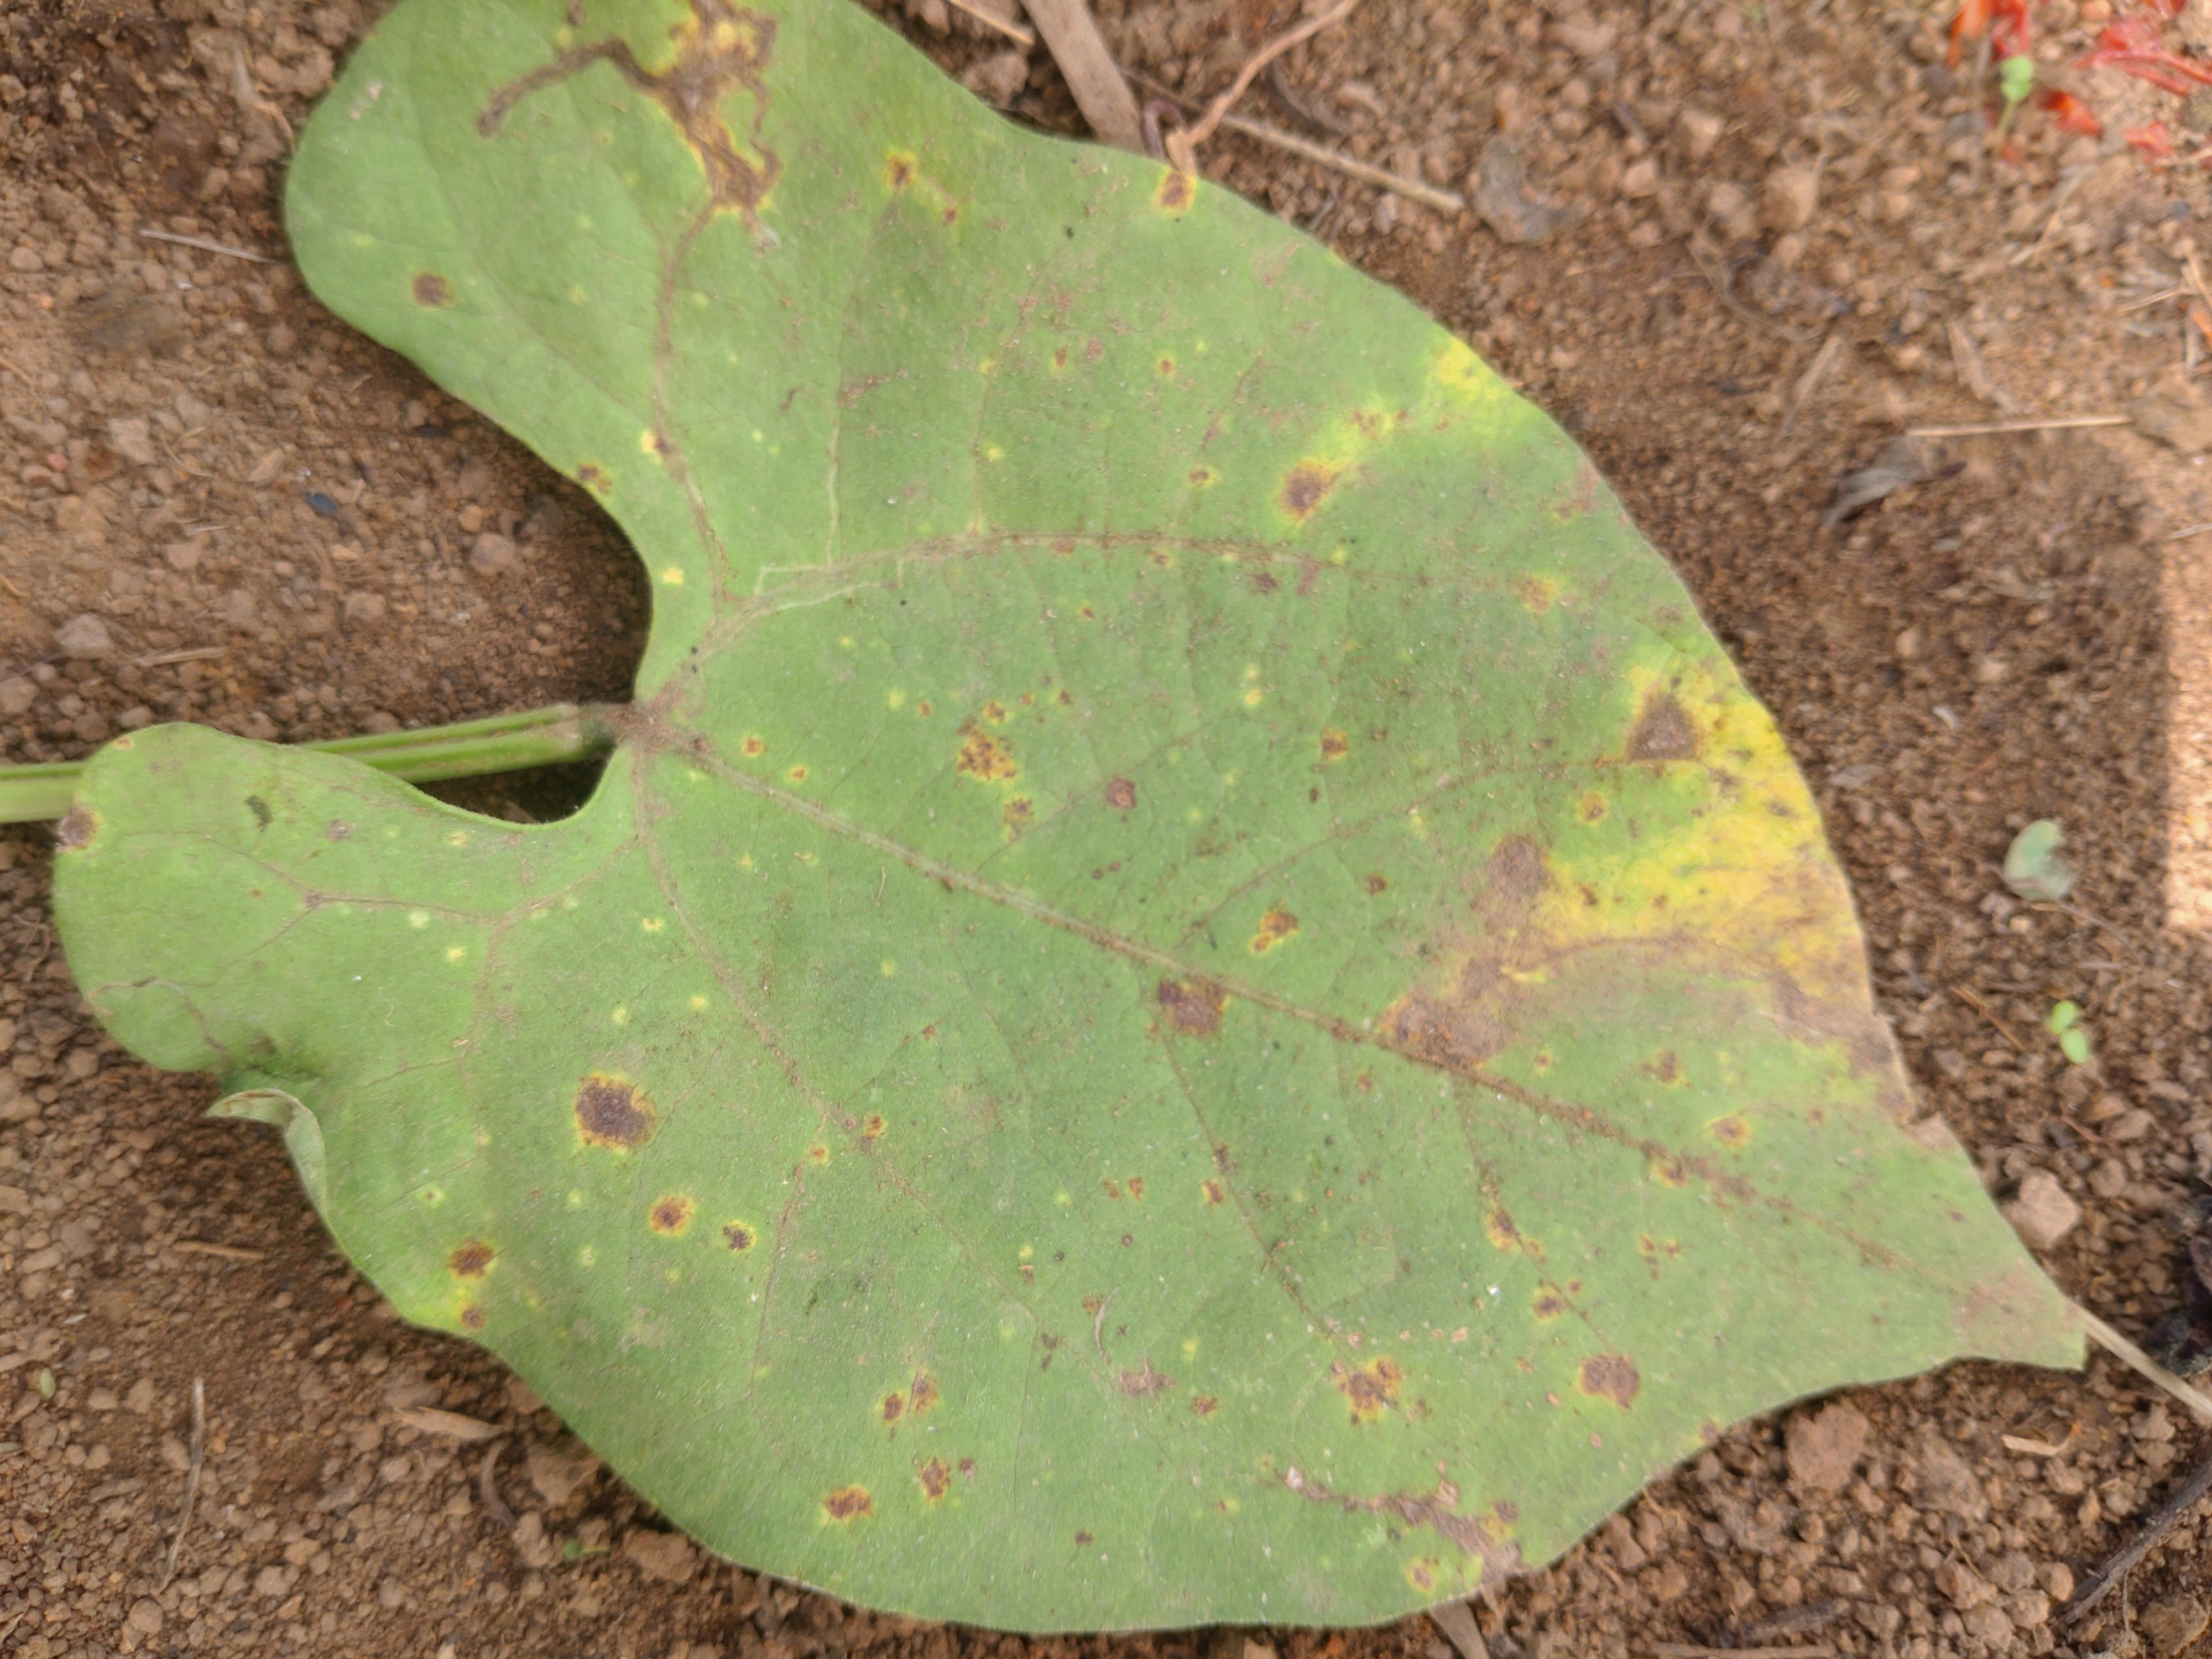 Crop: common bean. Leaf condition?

rust
